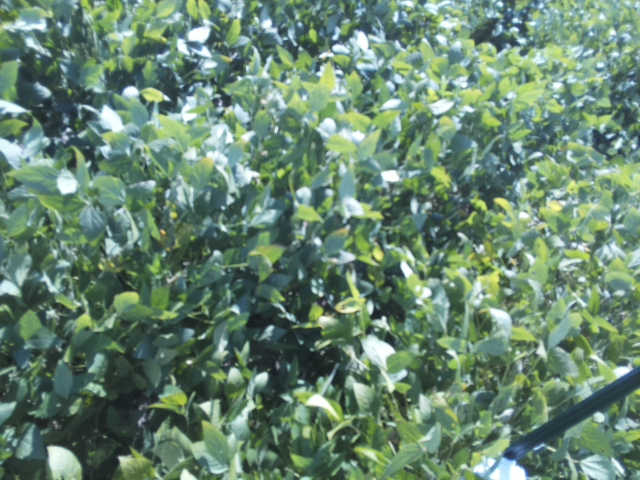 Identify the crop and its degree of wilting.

soybean, slight leaflet or petiole turgor loss in upper canopy
